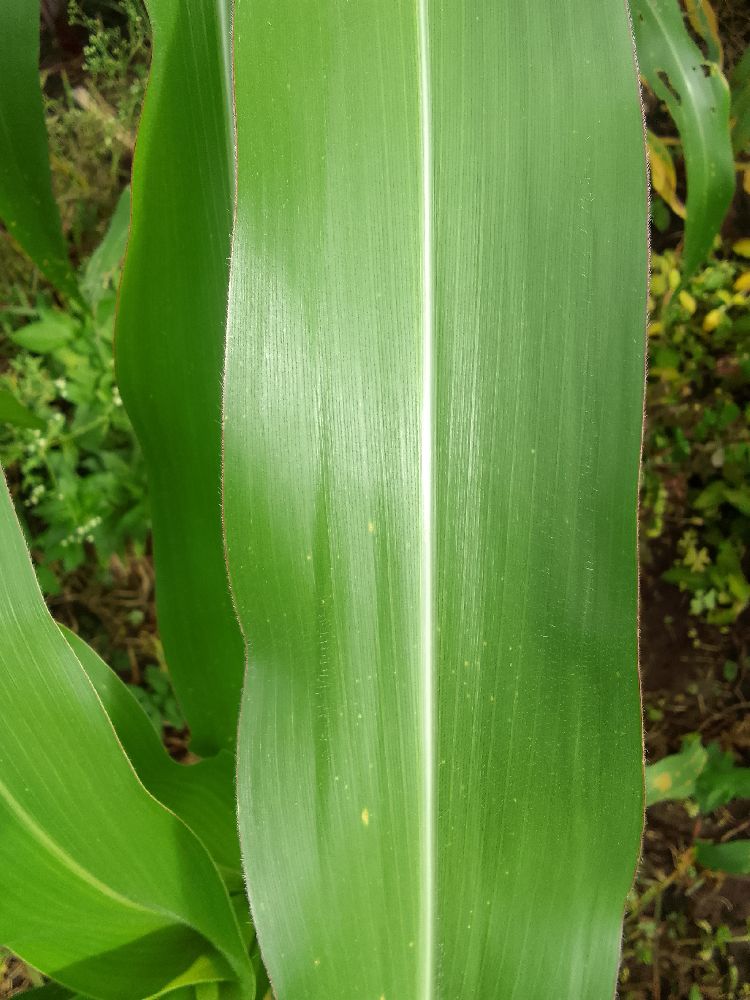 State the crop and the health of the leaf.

maize, healthy
